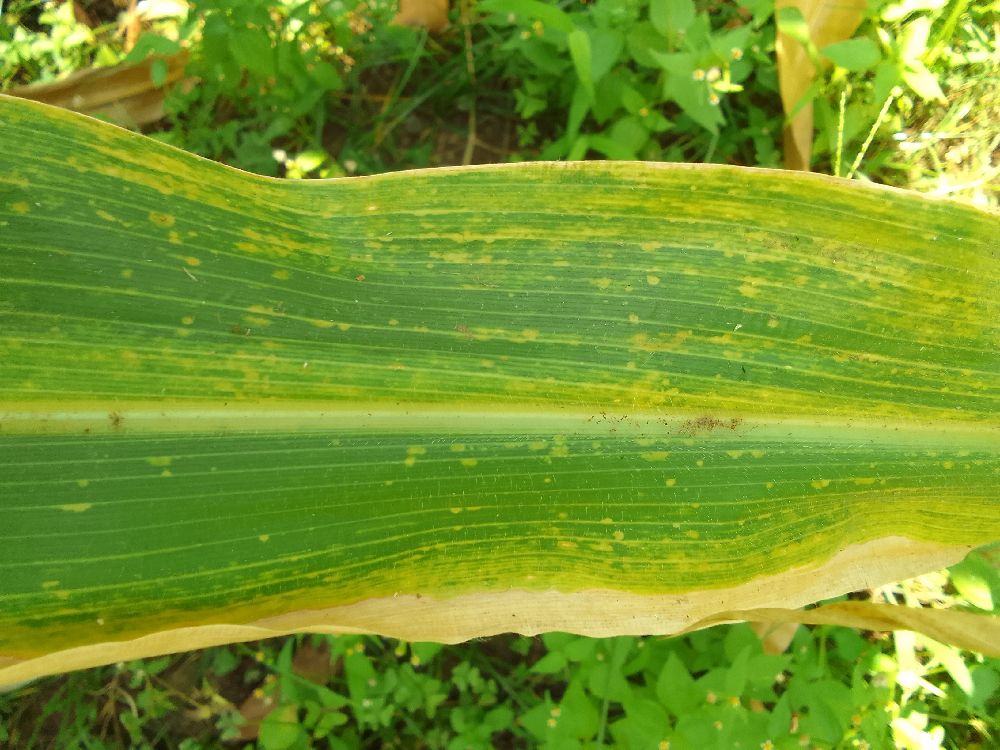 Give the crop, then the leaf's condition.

maize, maize lethal necrosis
